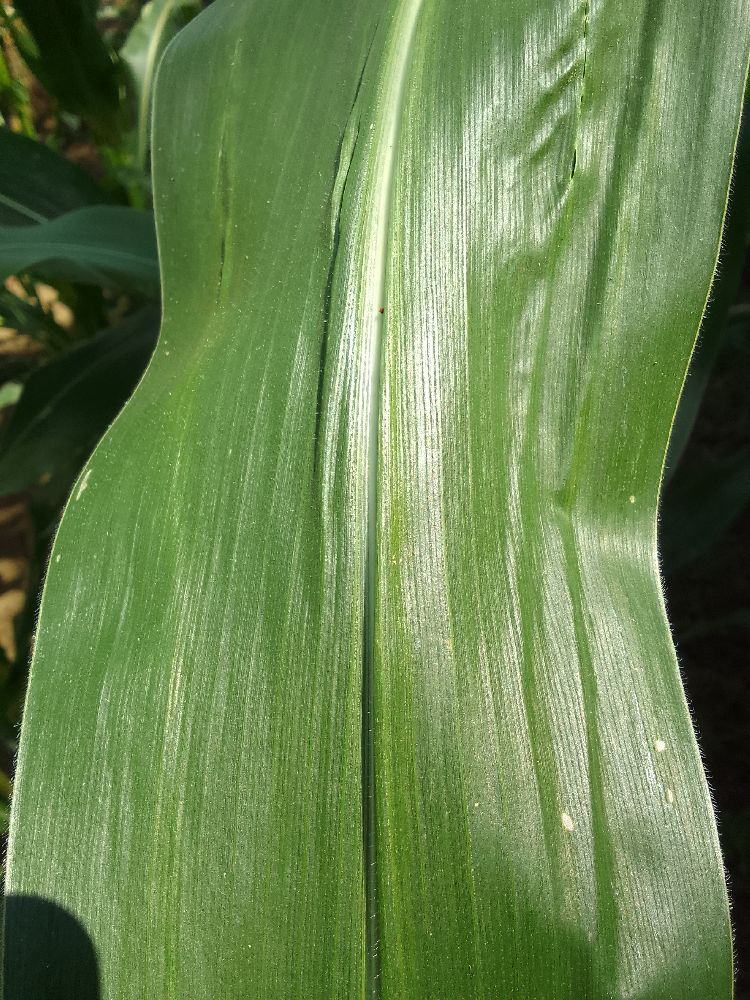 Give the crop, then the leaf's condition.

maize, healthy
